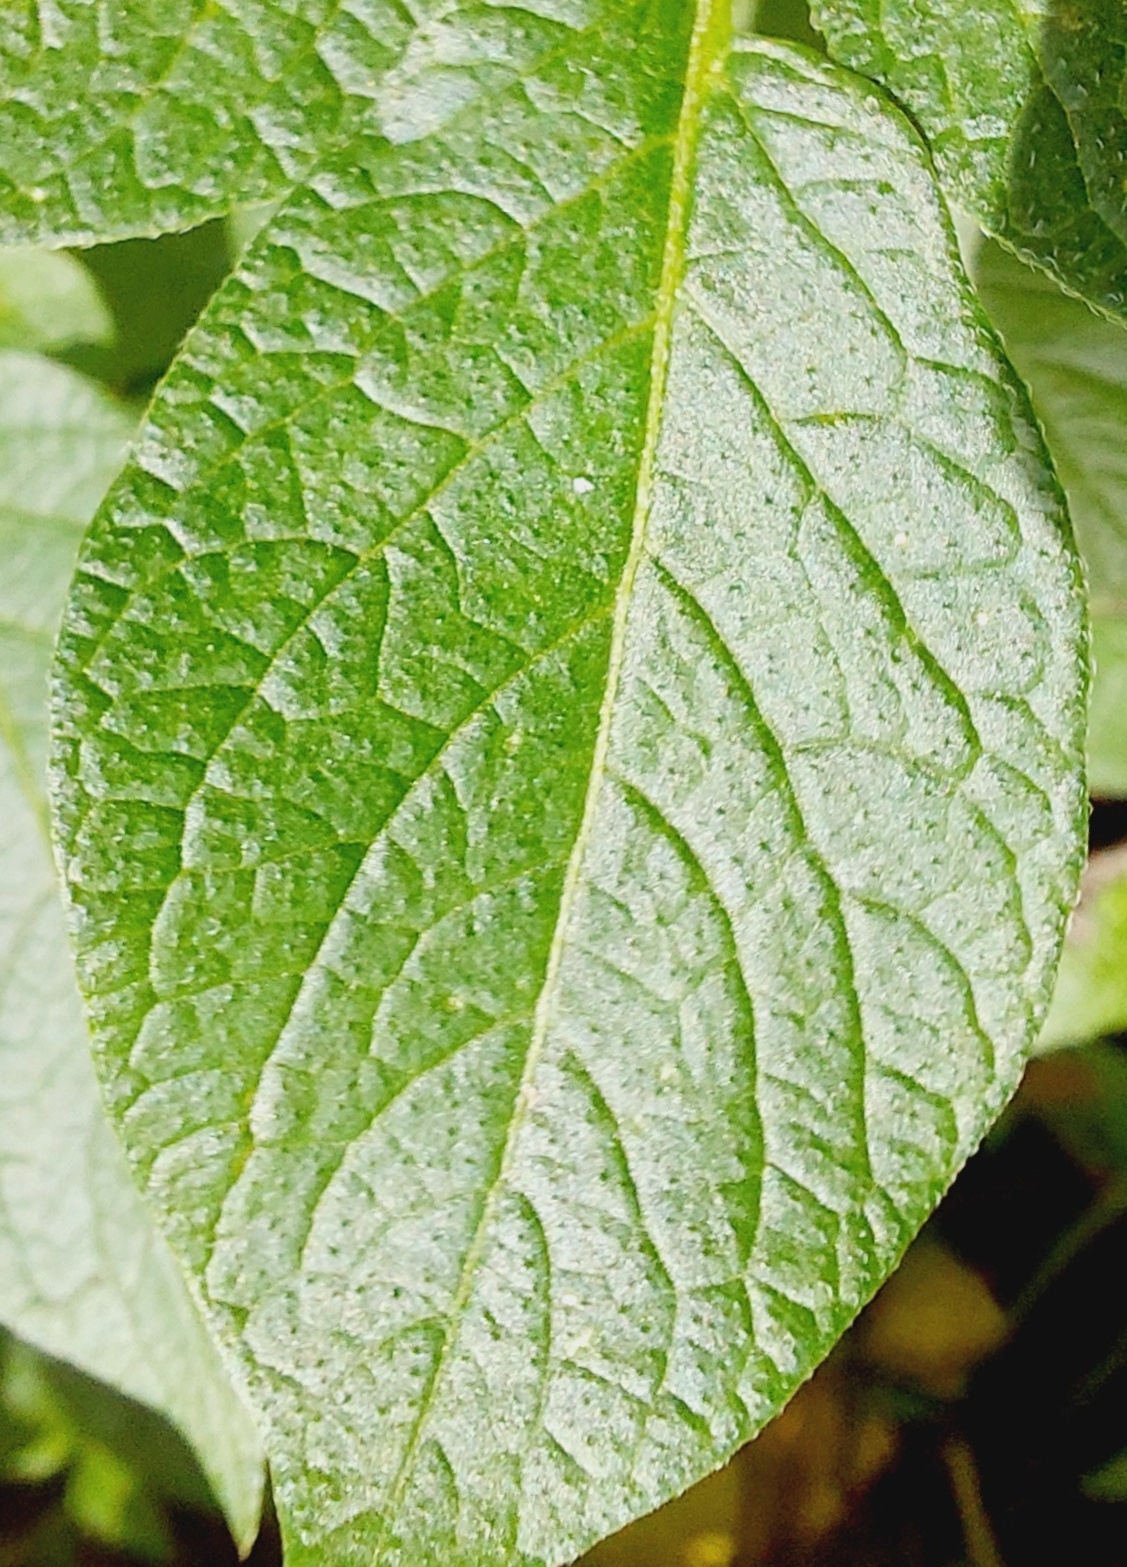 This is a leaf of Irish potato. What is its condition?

healthy
